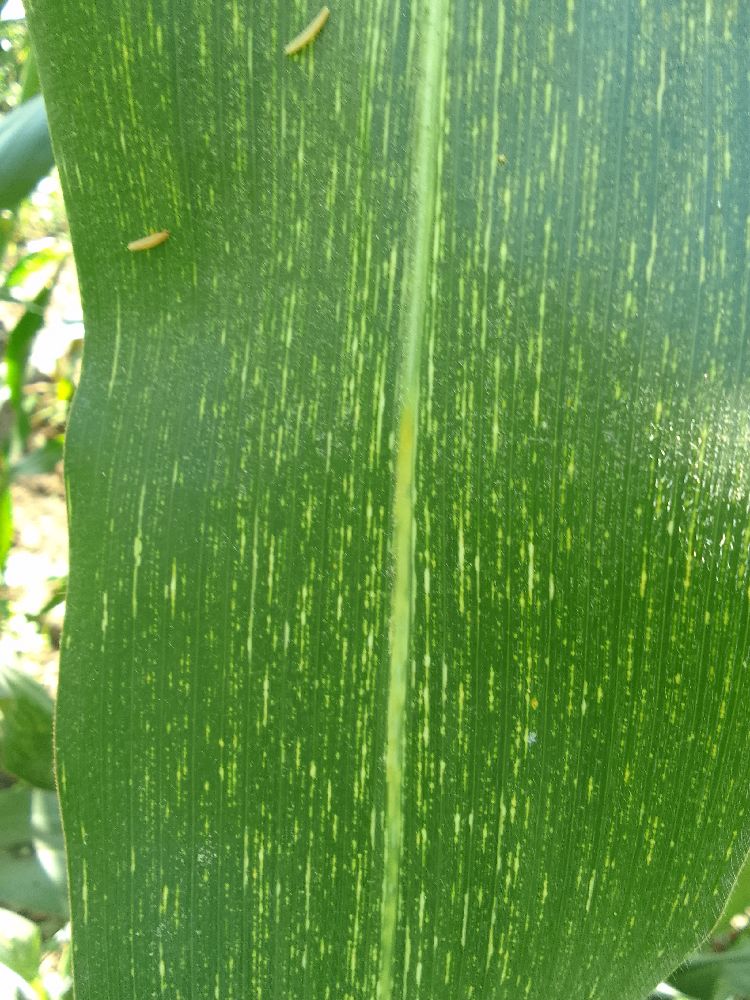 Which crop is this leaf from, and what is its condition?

maize, maize streak virus
